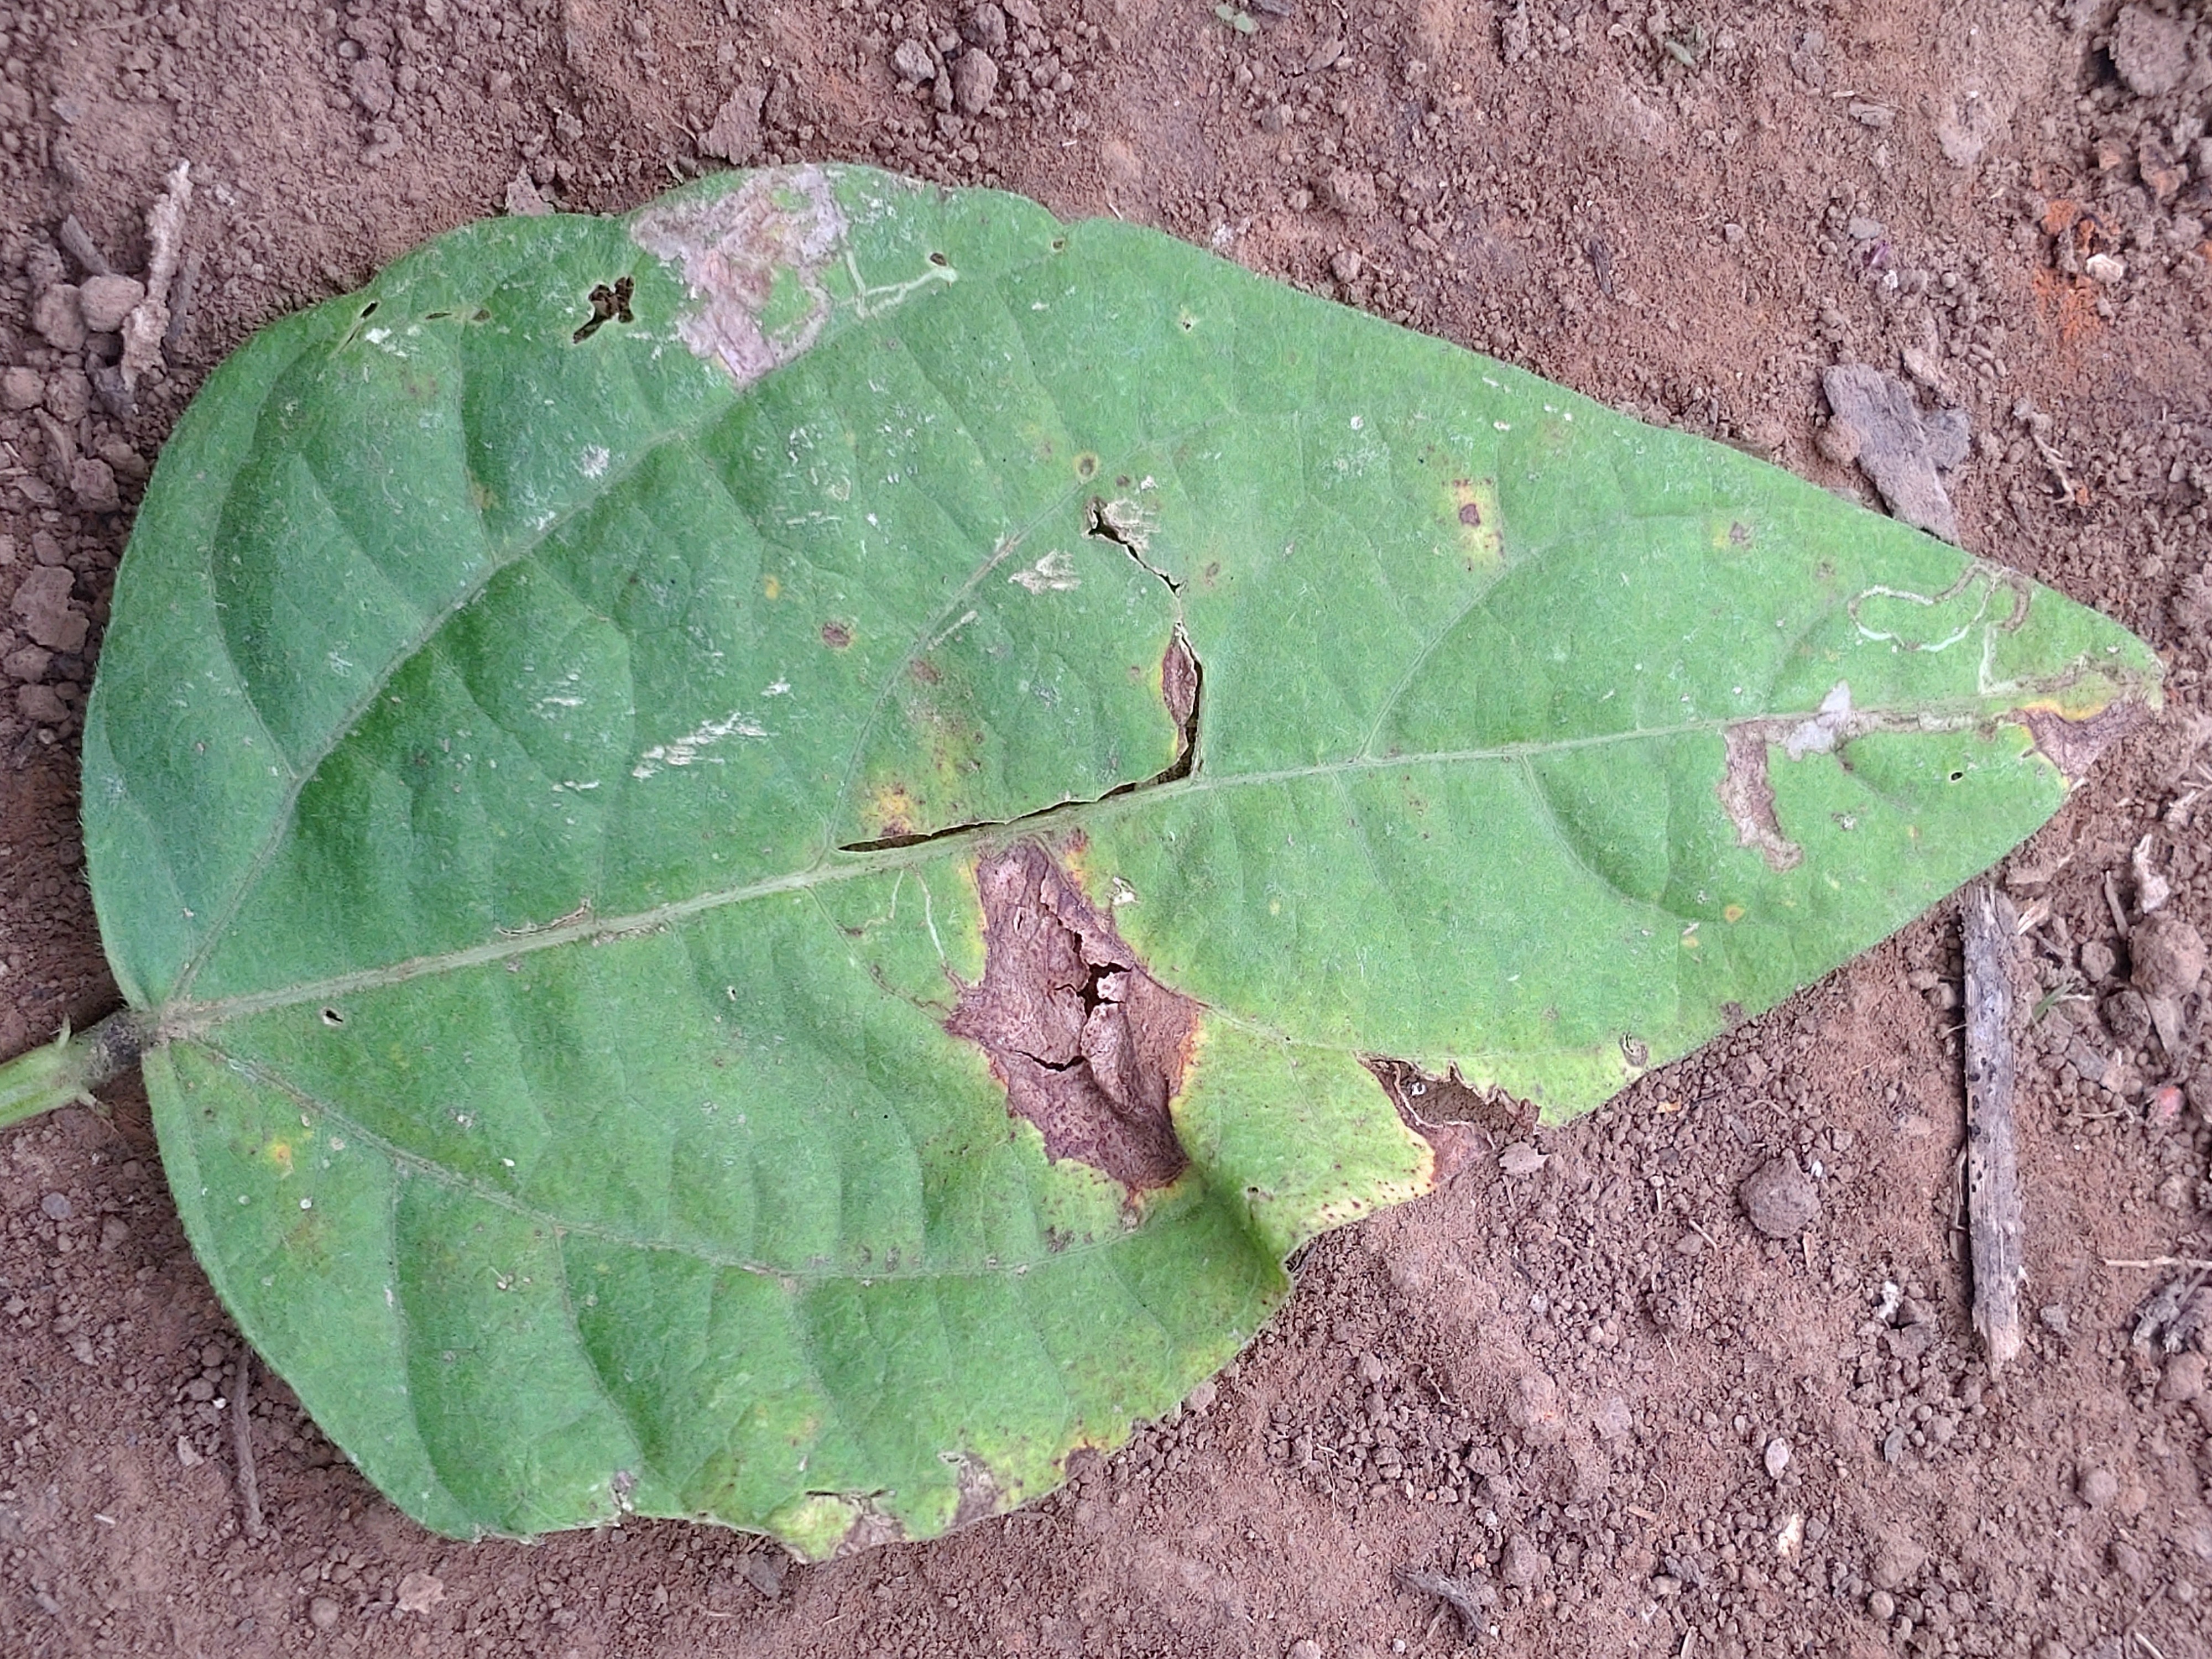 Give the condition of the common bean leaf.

anthracnose
